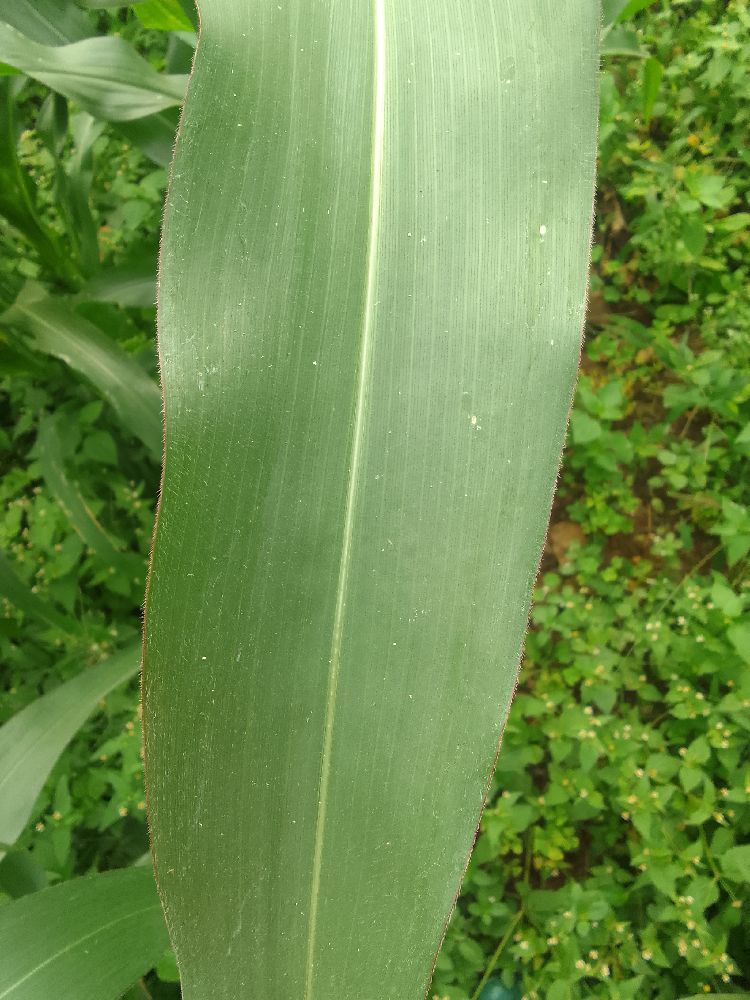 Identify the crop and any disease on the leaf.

maize, healthy
